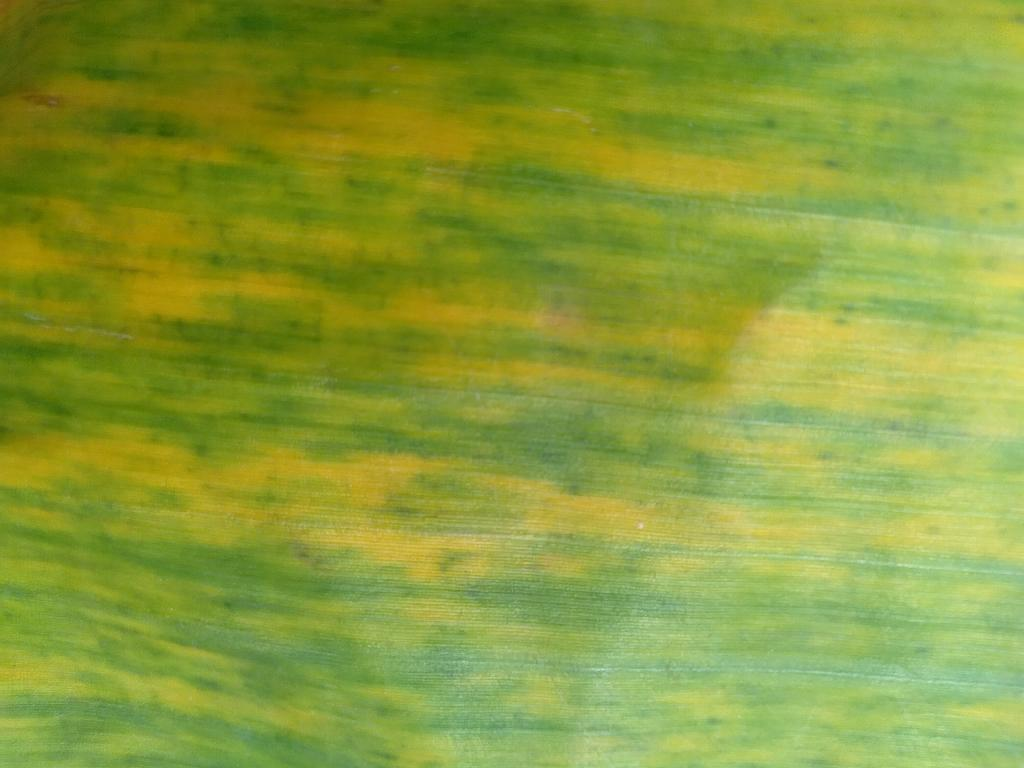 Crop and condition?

banana, fusarium wilt race 1
